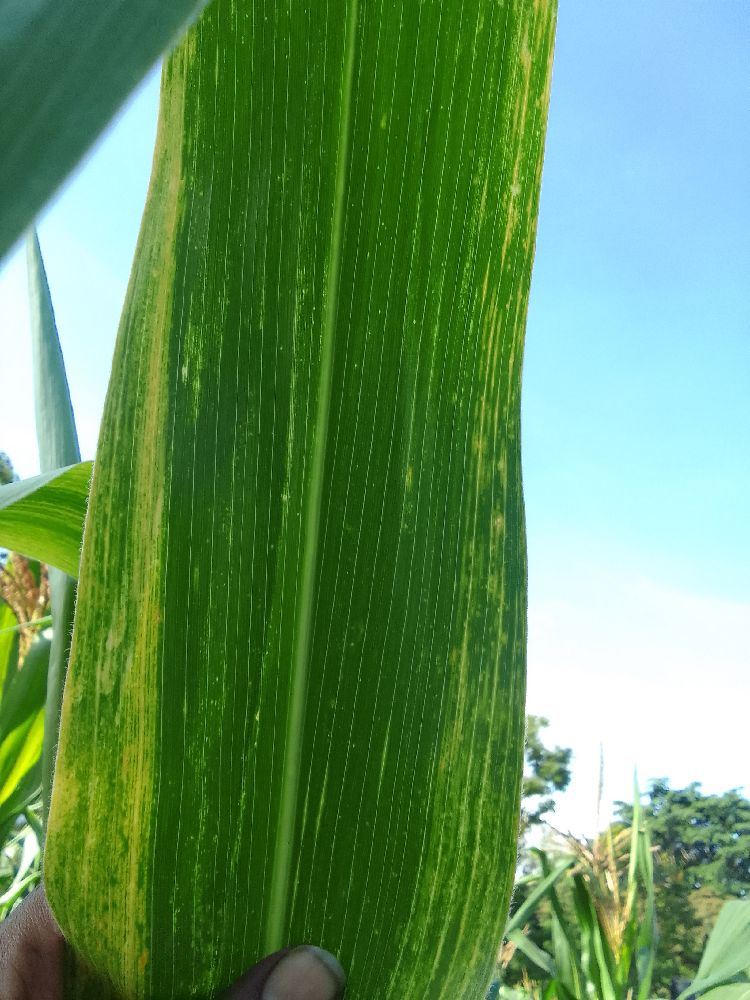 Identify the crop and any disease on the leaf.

maize, maize lethal necrosis
